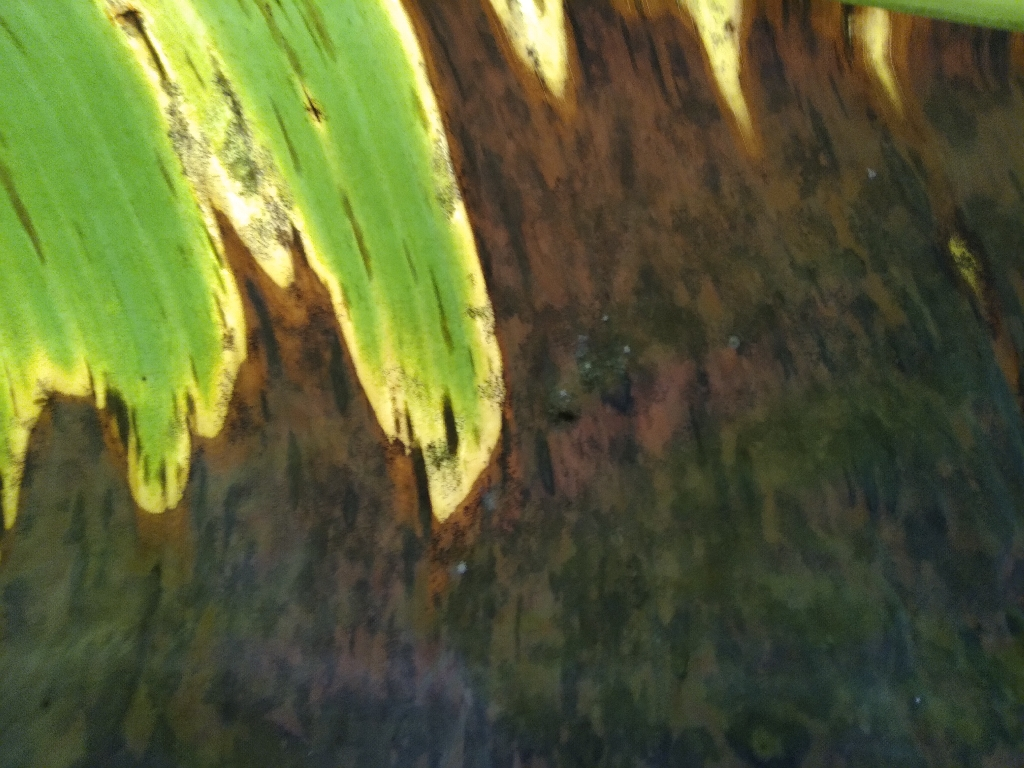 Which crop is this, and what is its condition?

banana, black sigatoka
